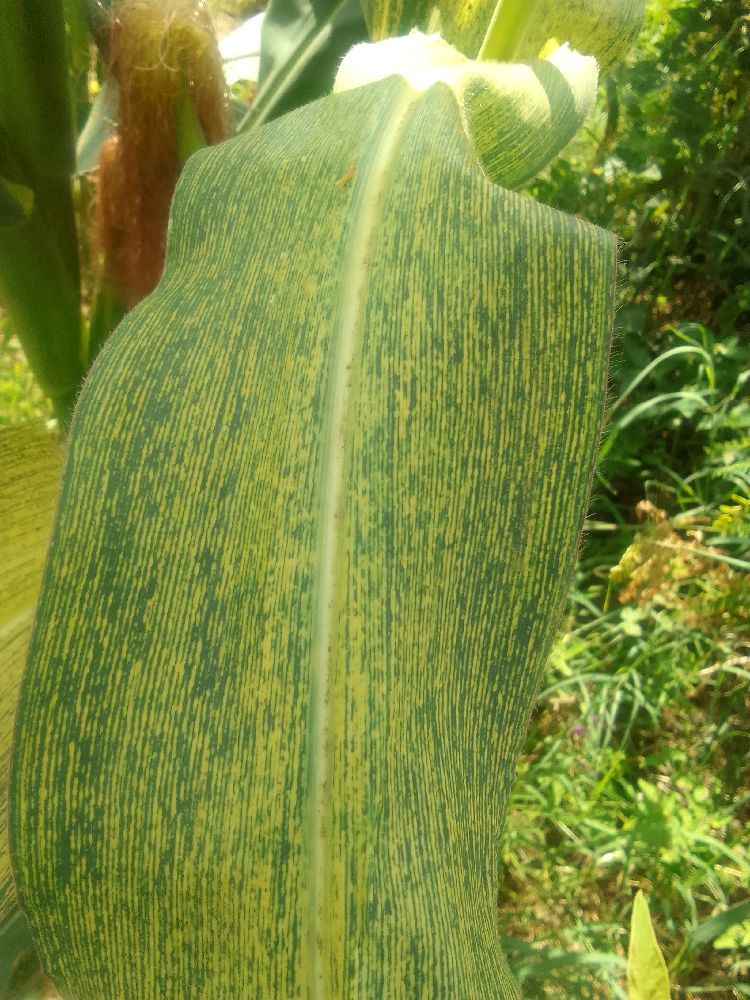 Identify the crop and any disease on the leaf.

maize, maize streak virus
